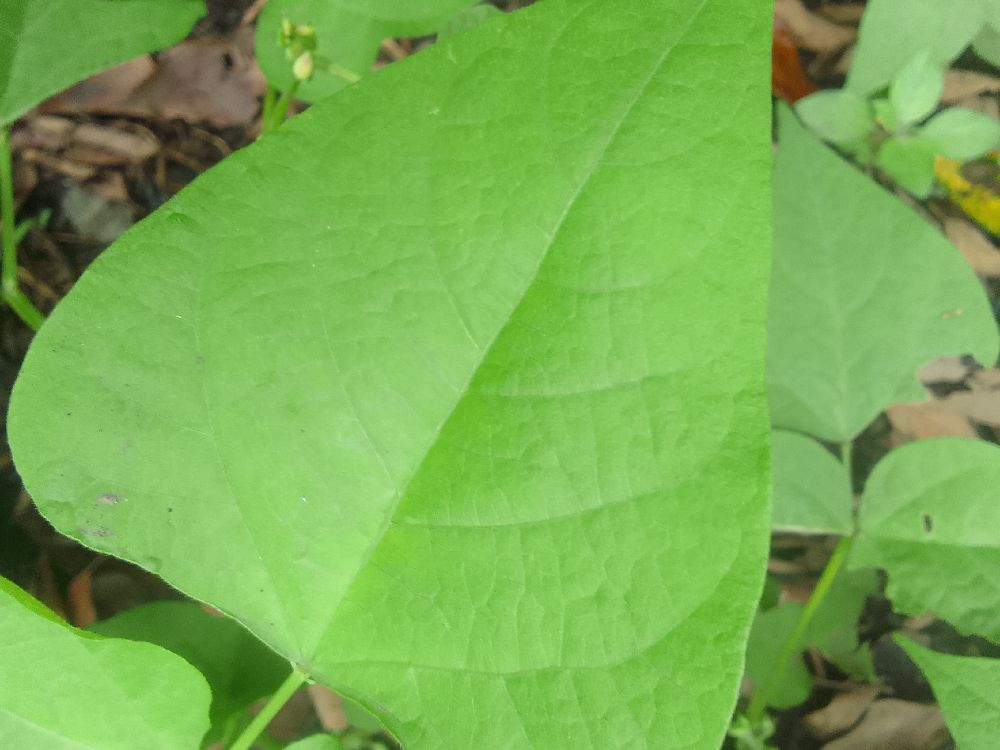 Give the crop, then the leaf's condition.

common bean, healthy
